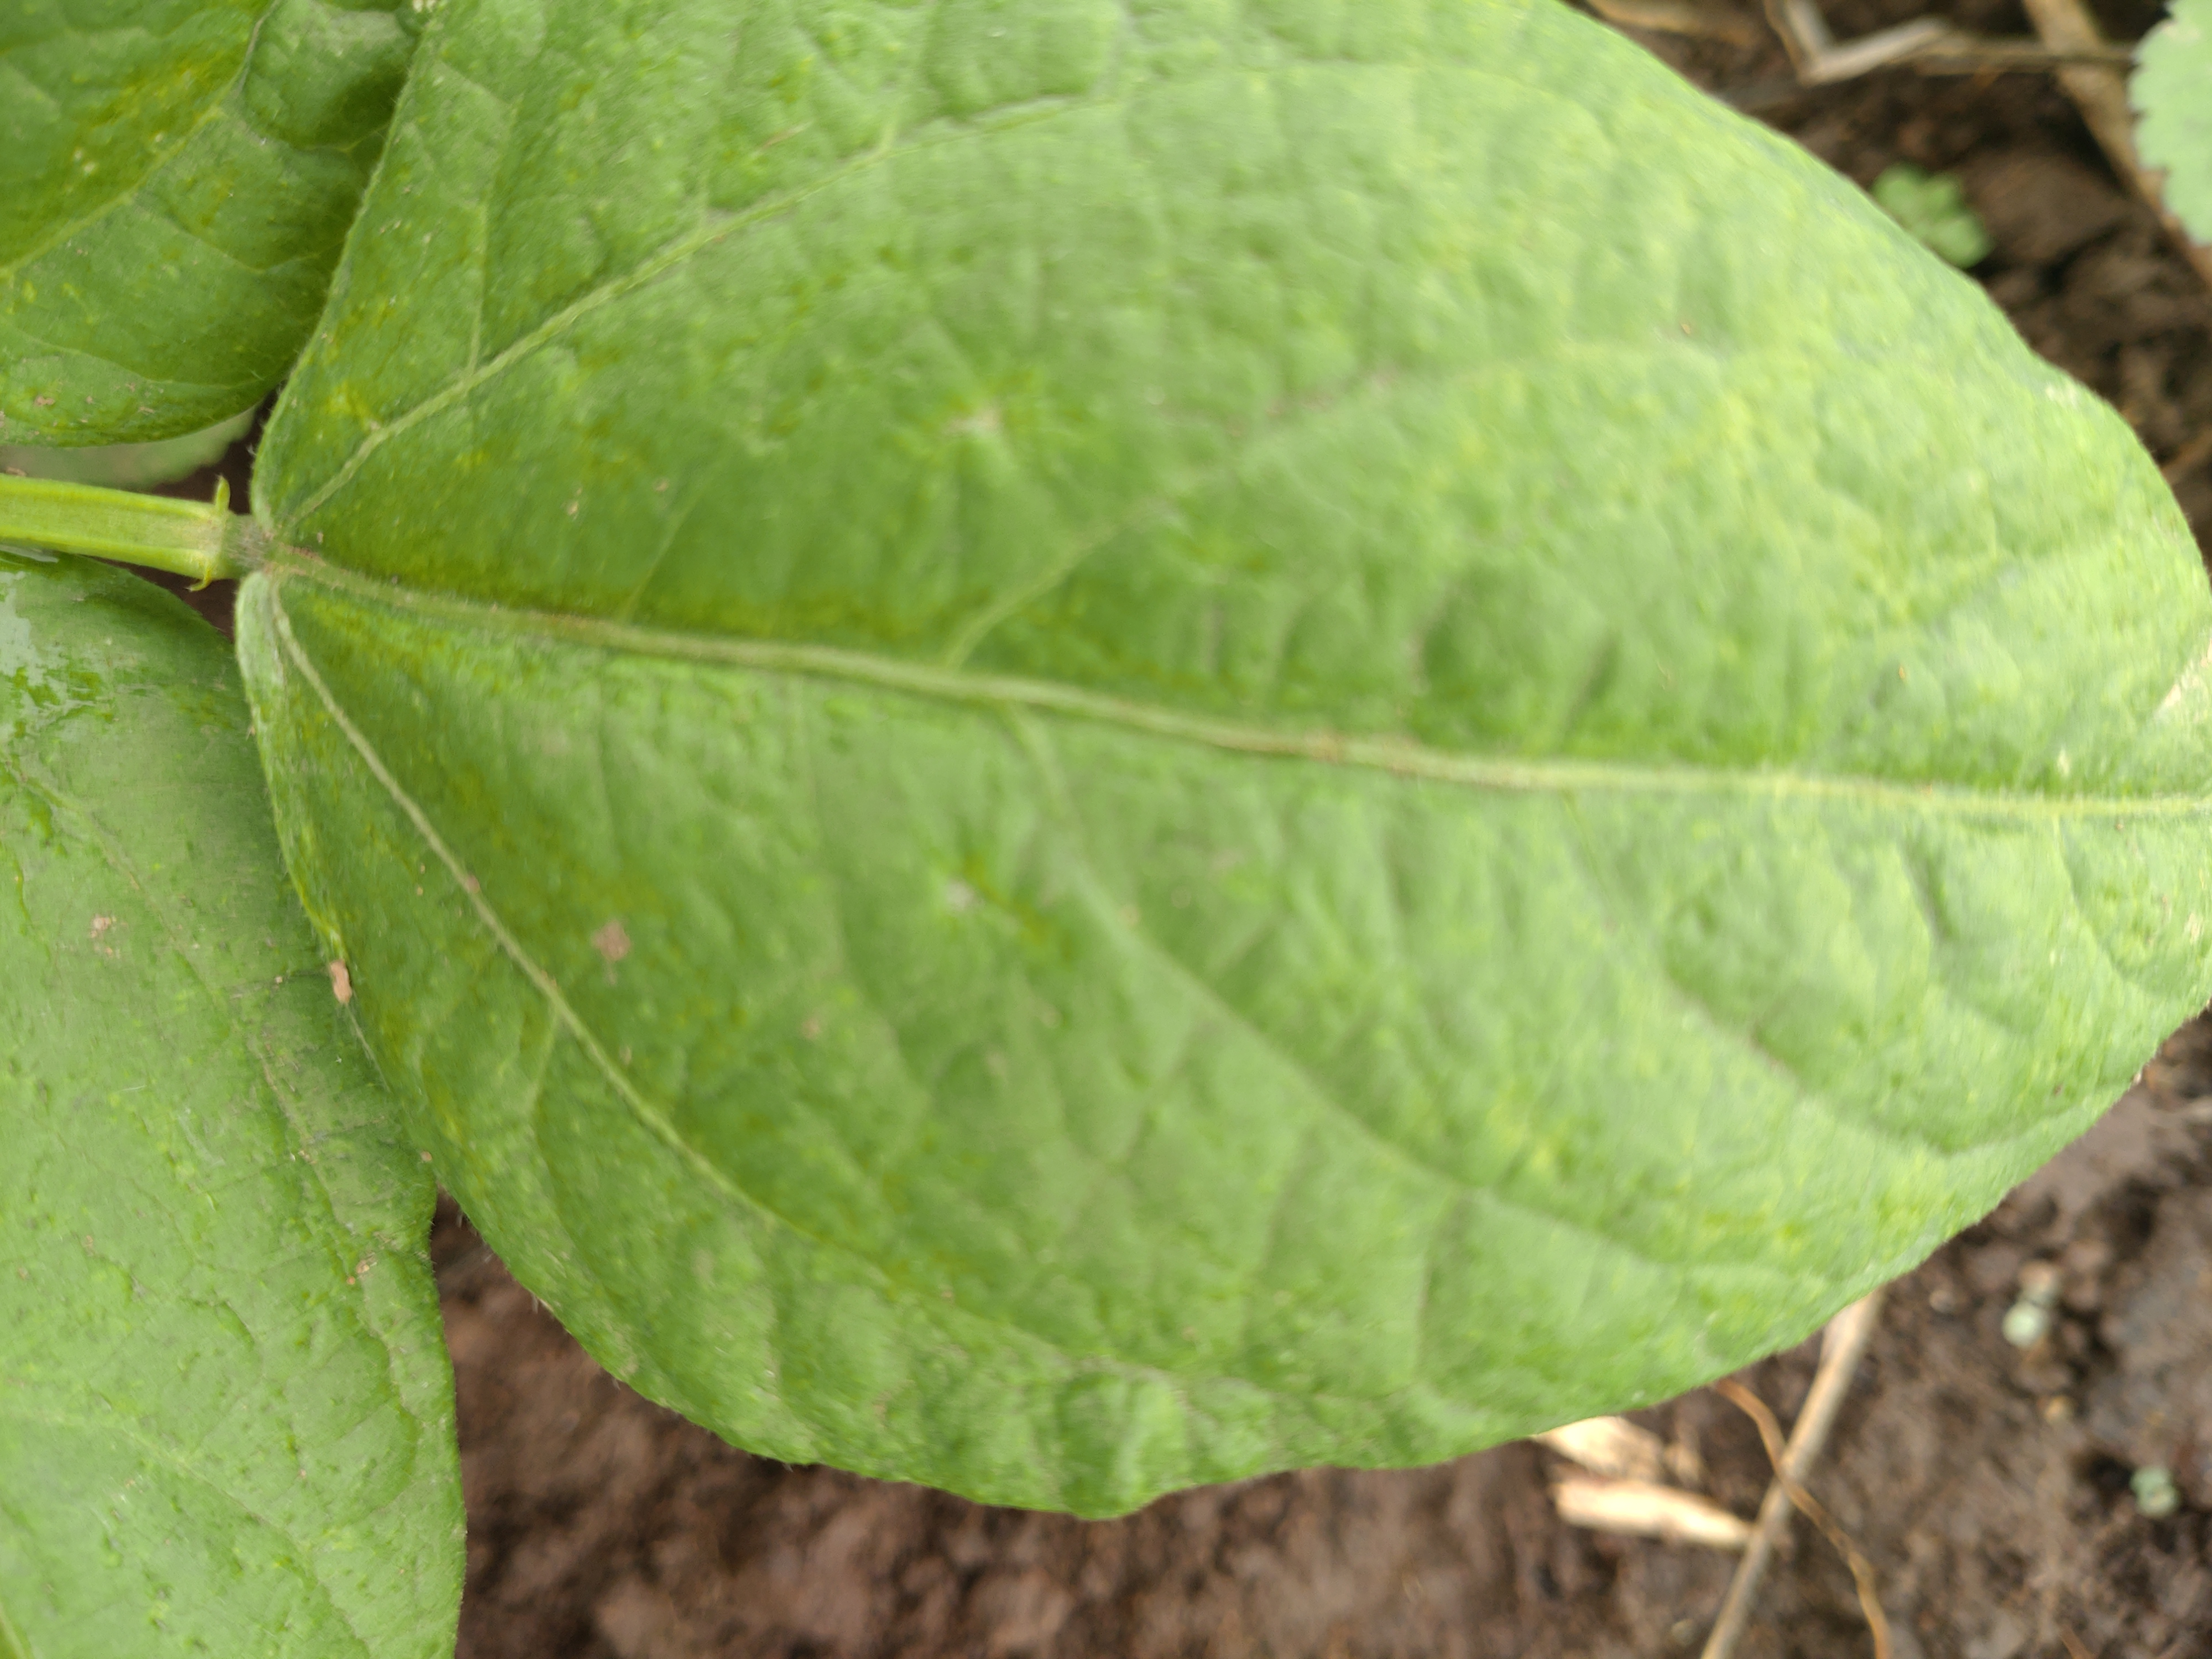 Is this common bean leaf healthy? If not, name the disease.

healthy
